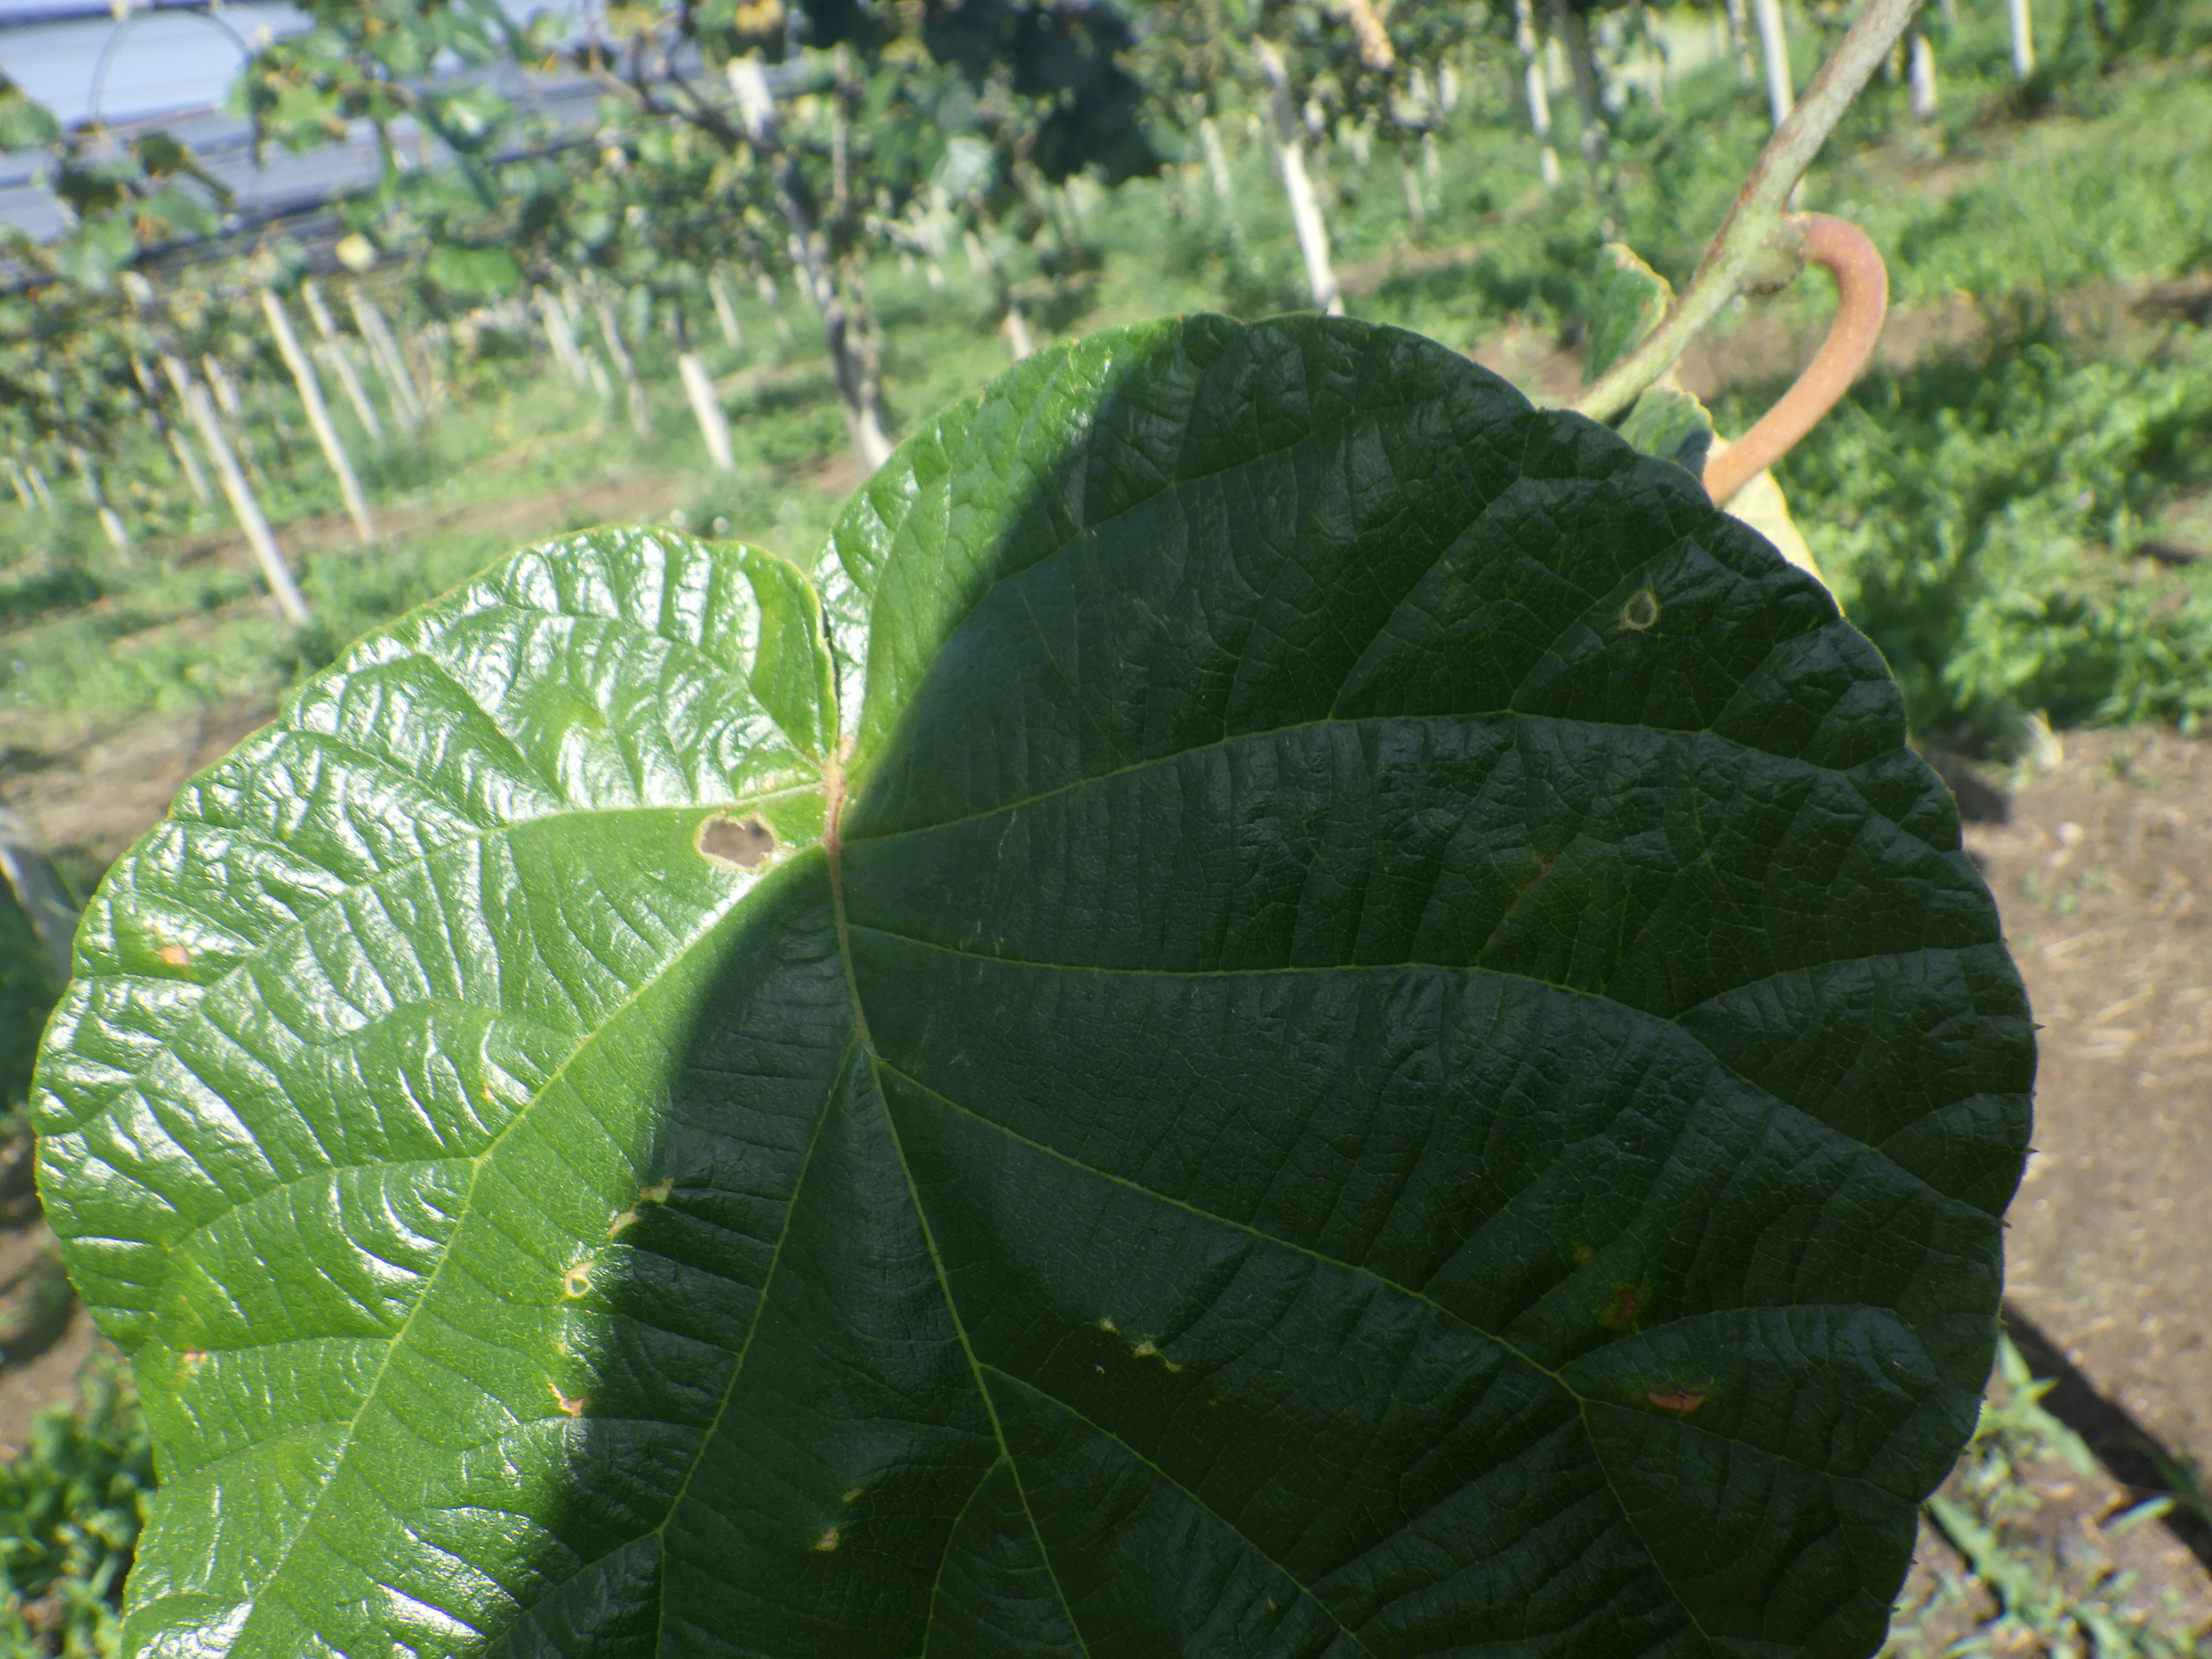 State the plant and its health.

kiwi, phytophagous
